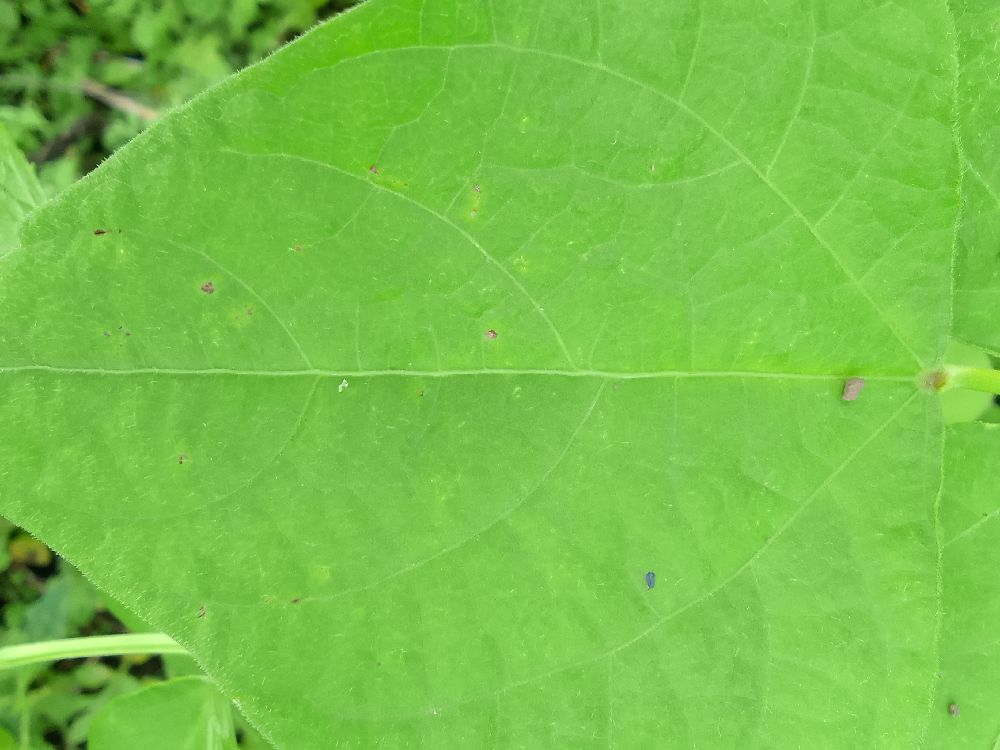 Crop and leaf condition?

common bean, healthy
